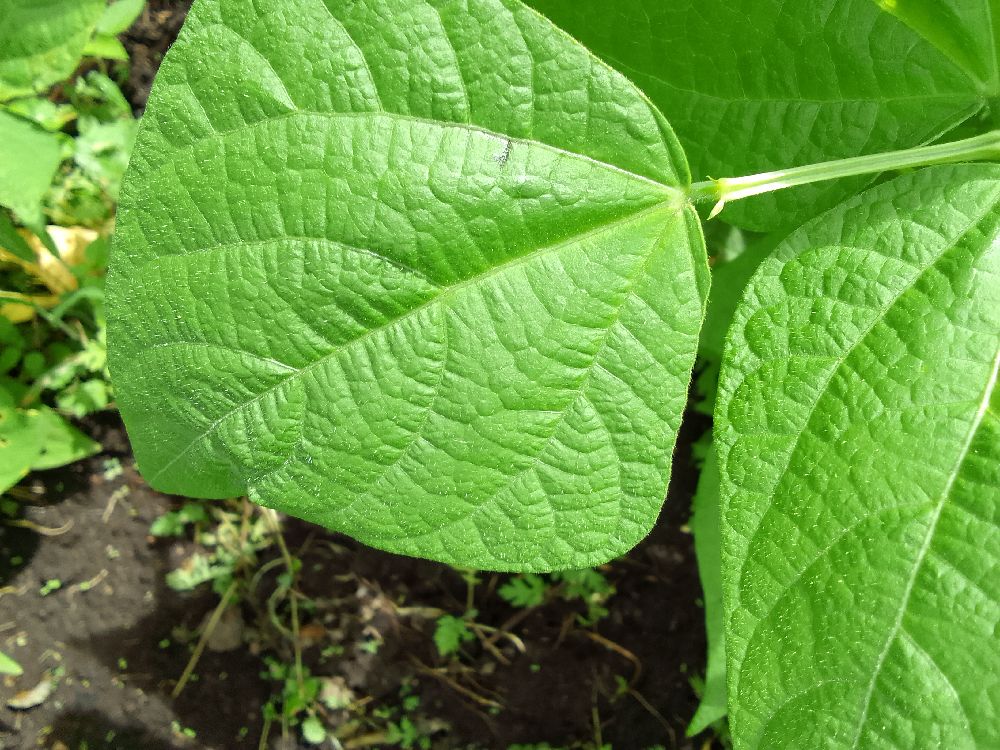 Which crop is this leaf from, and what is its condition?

common bean, healthy
